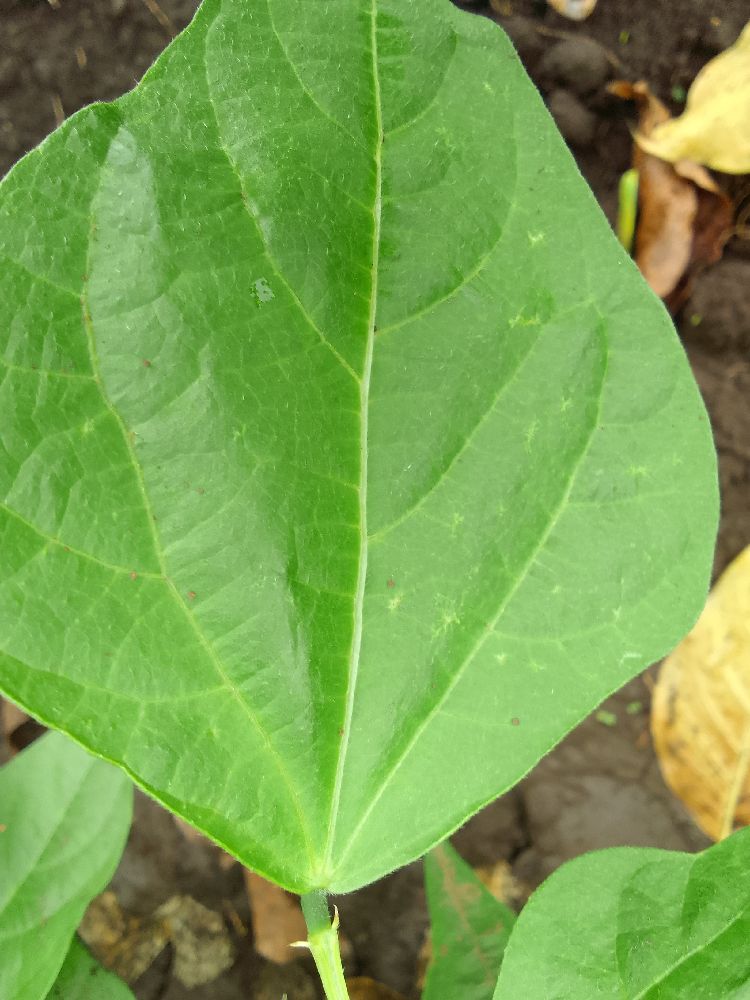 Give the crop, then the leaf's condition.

common bean, healthy
